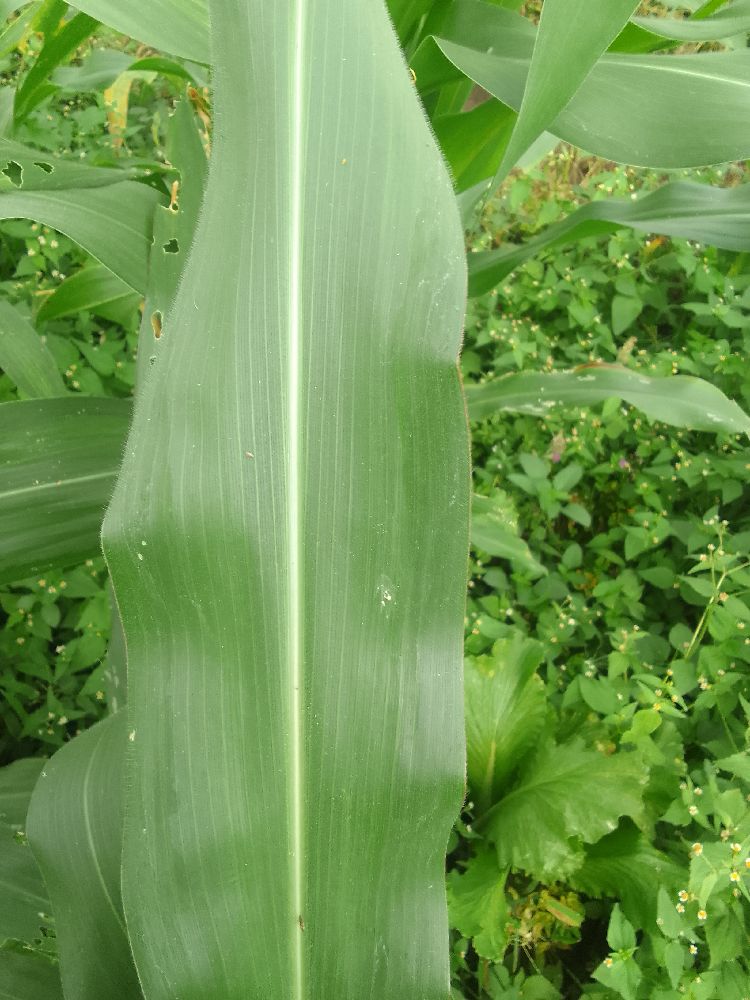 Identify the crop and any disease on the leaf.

maize, healthy
